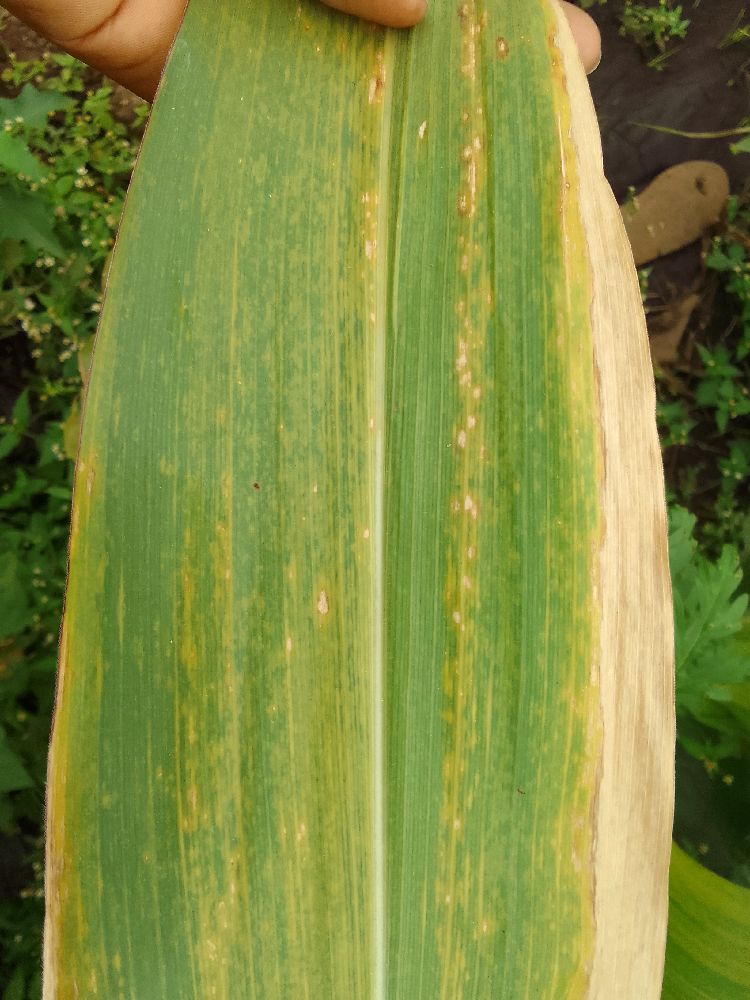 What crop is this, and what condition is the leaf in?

maize, maize lethal necrosis
